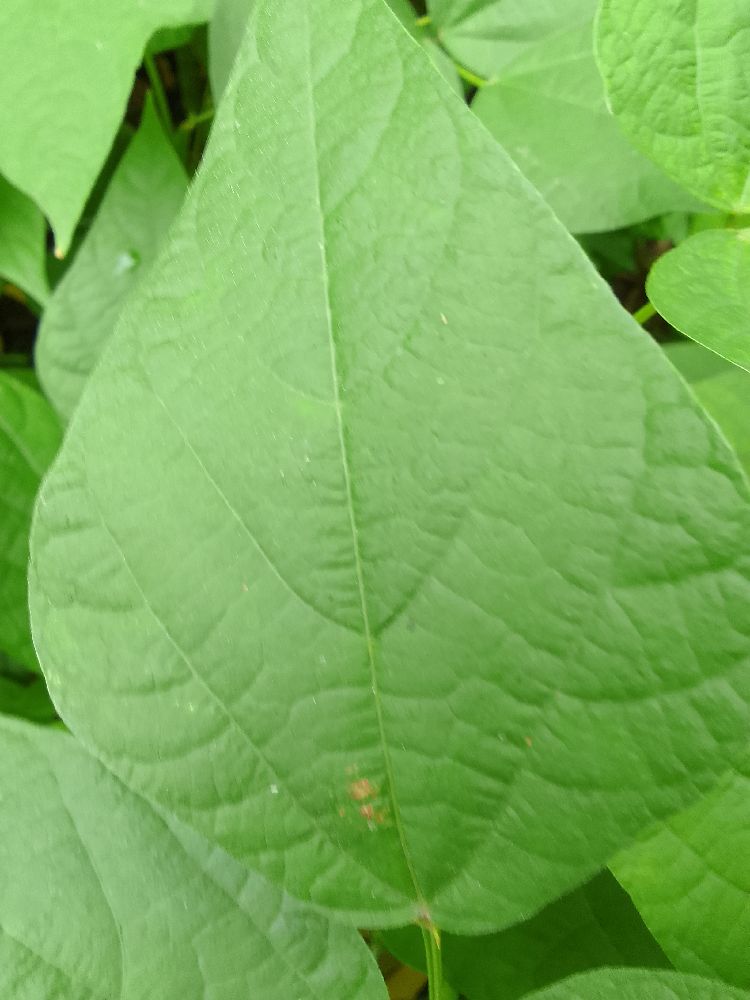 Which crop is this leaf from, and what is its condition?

common bean, healthy
